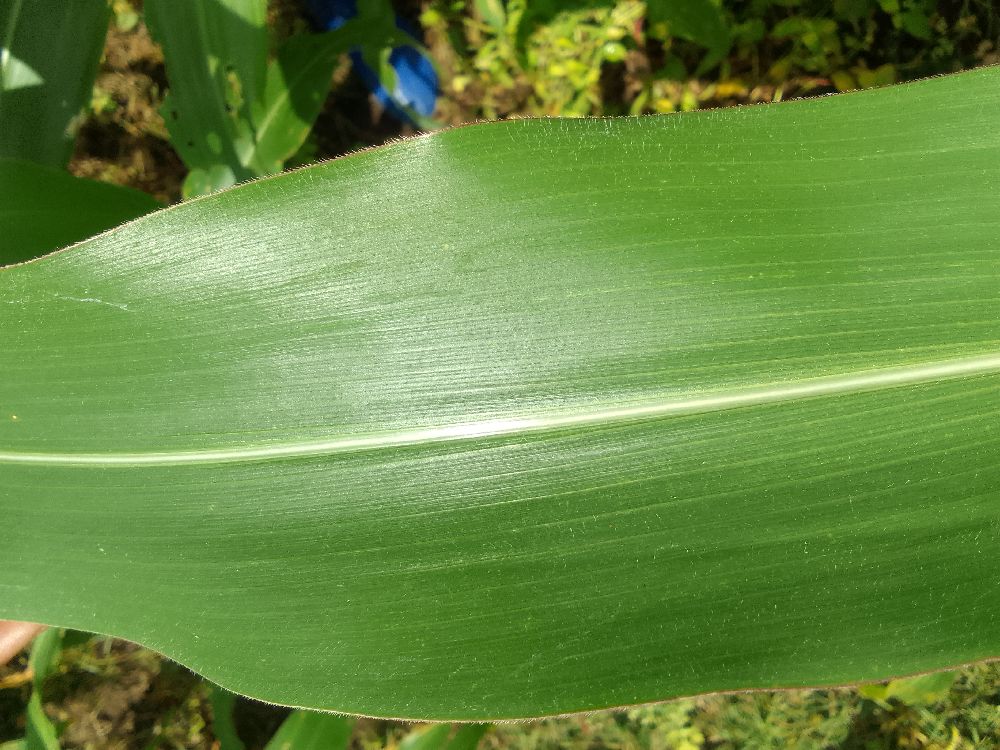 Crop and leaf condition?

maize, healthy
